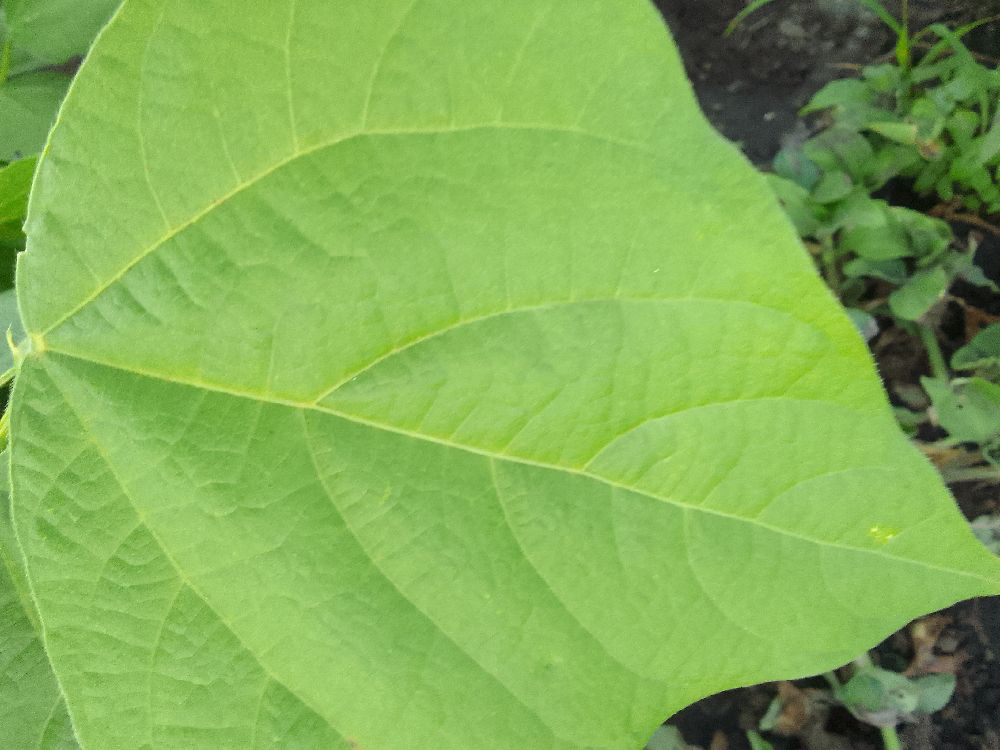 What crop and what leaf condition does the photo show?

common bean, healthy
